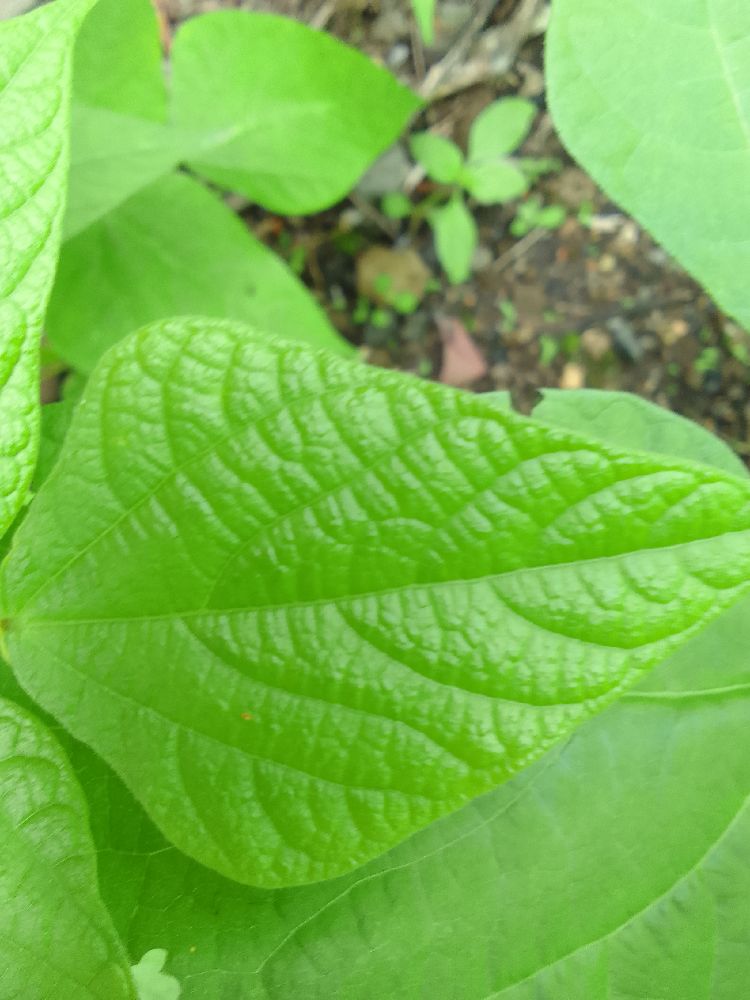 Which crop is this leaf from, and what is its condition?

common bean, healthy
